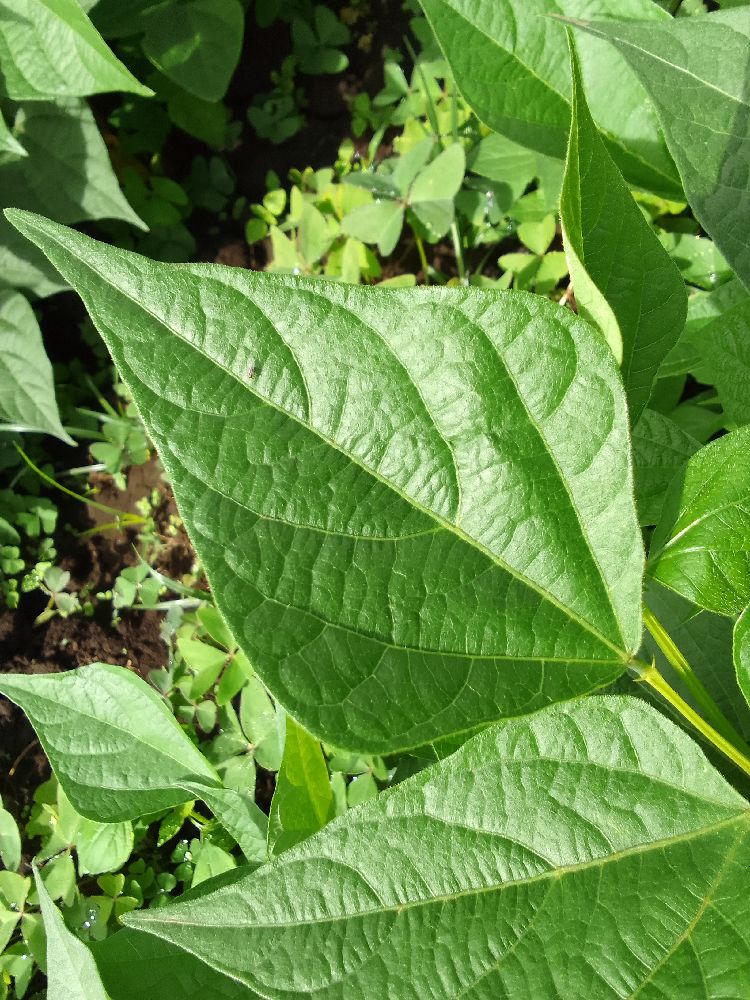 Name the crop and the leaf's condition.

common bean, healthy
